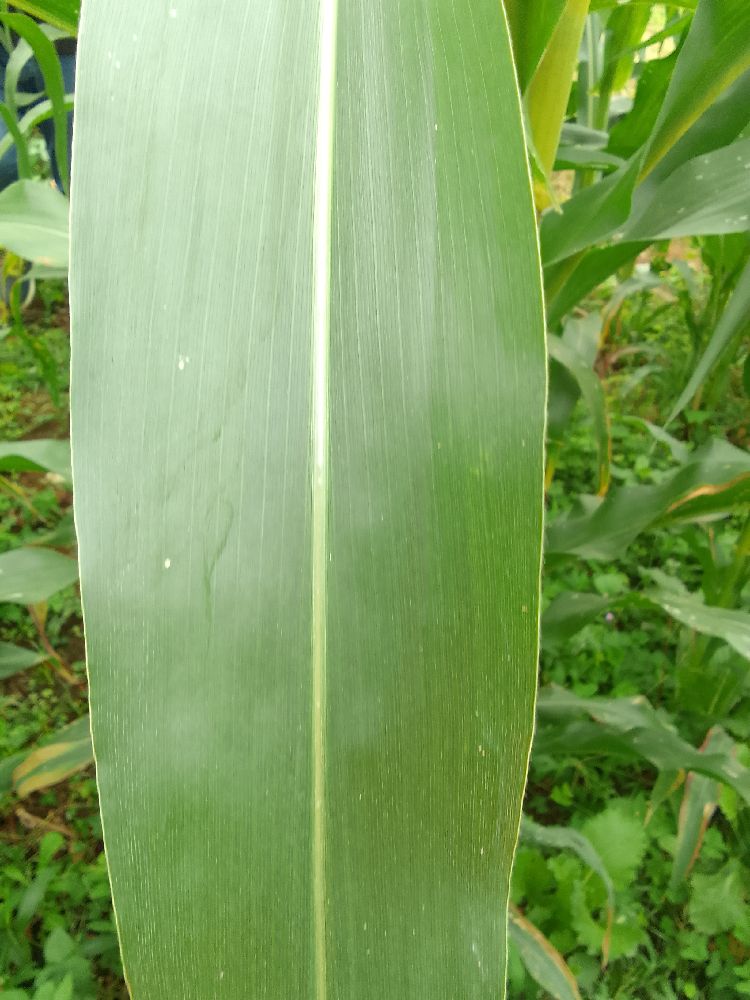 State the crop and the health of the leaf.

maize, healthy
